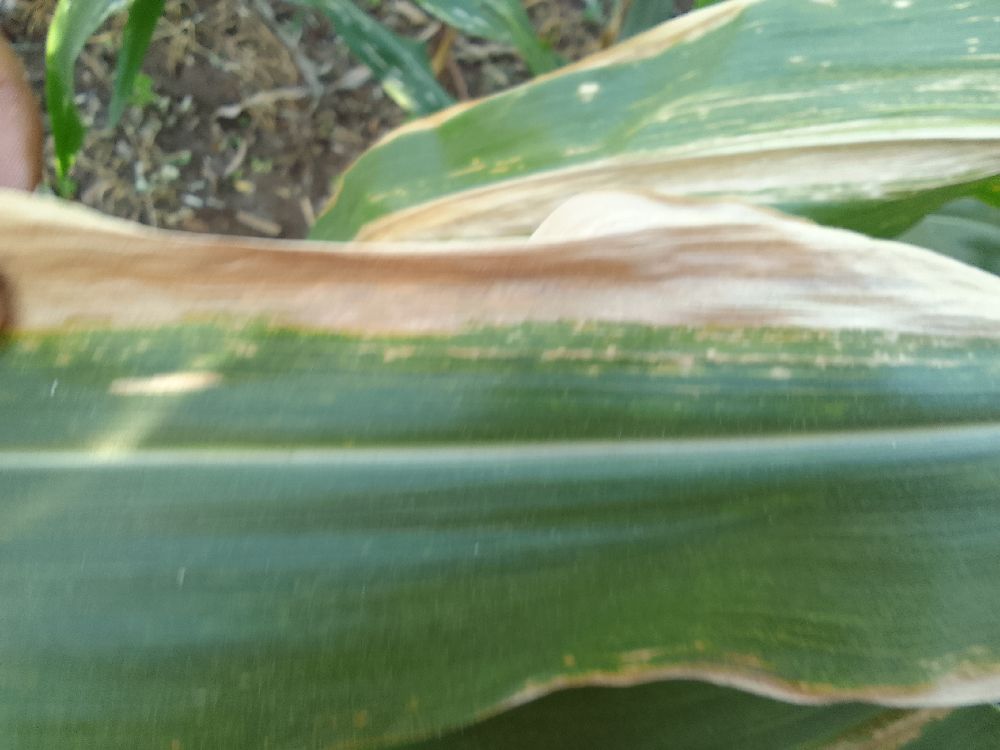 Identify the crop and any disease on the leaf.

maize, maize lethal necrosis
